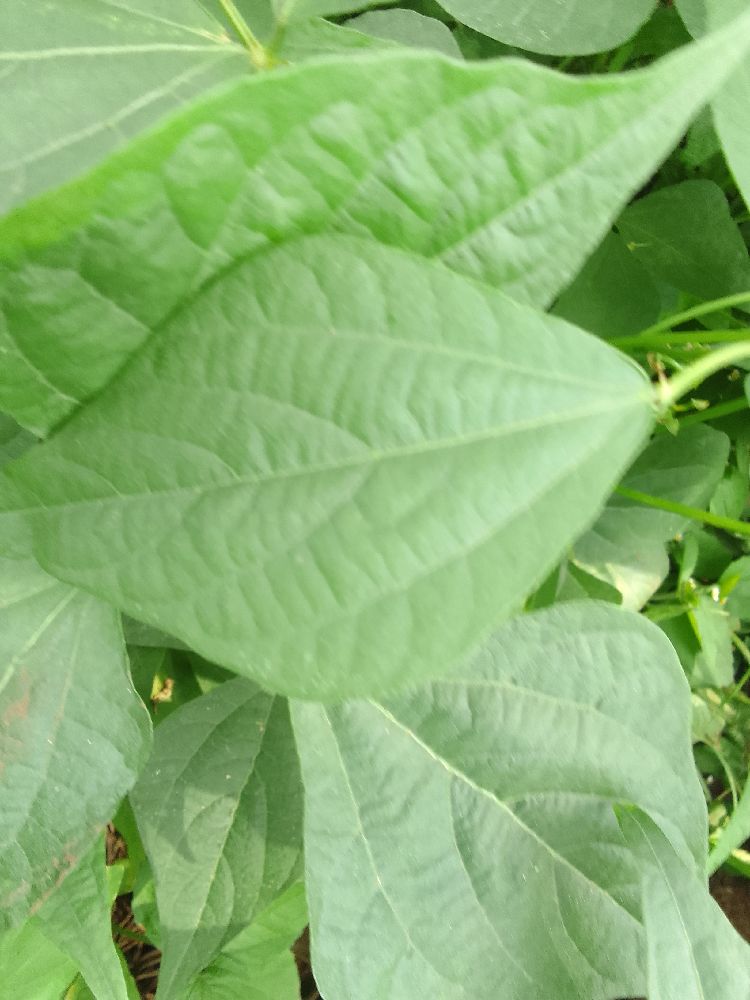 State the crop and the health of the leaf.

common bean, healthy
